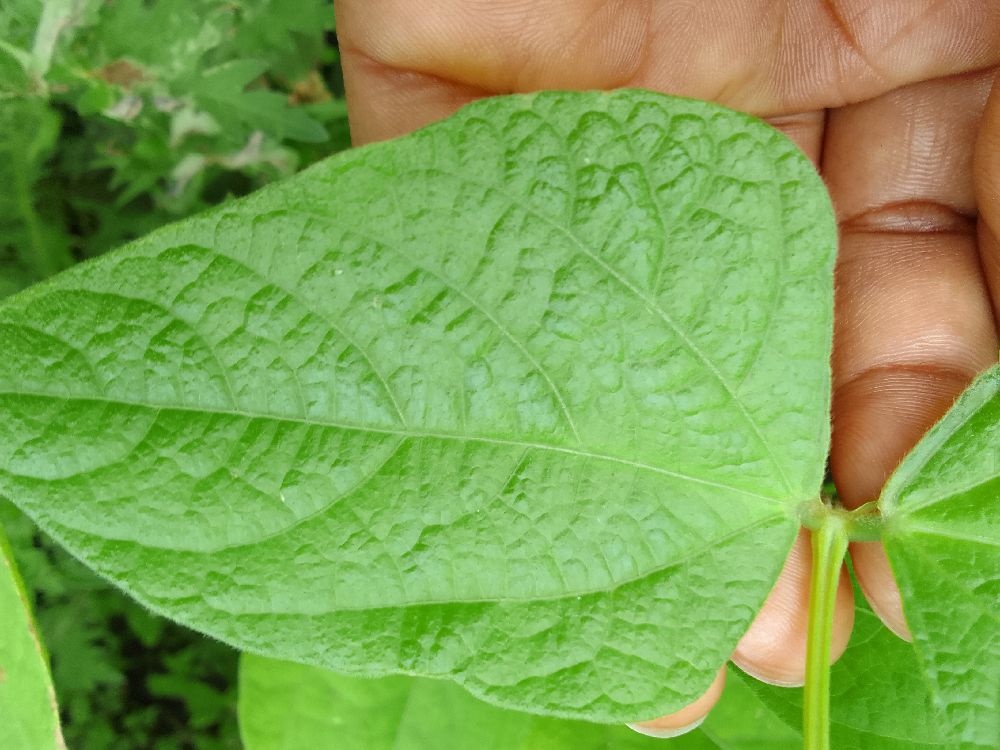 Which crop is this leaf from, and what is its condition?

common bean, healthy
